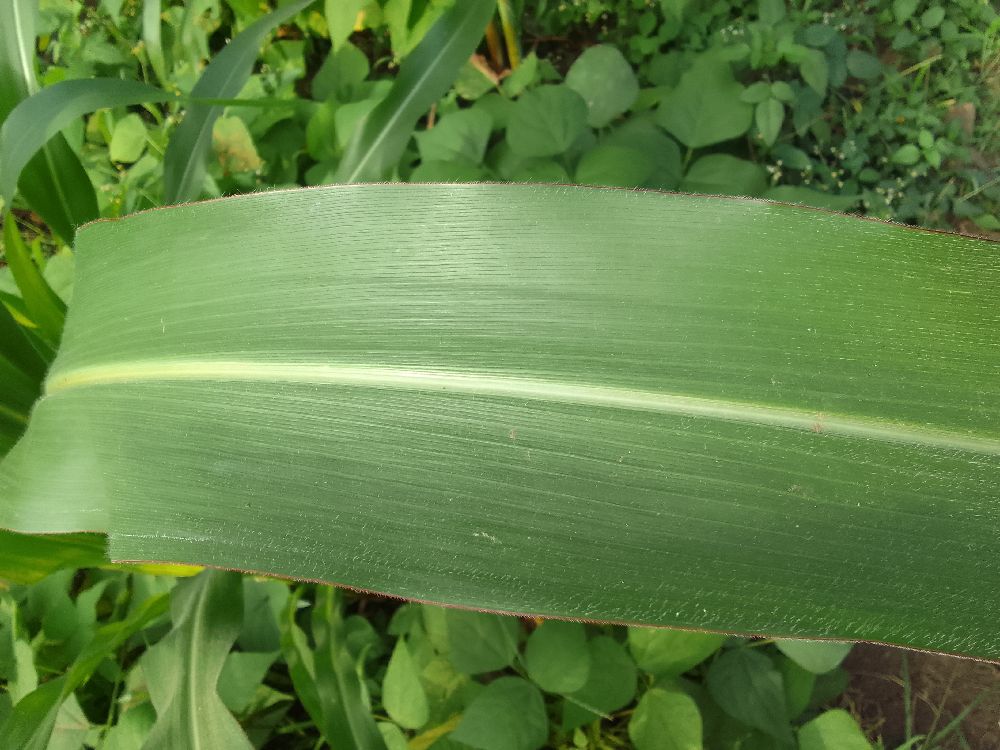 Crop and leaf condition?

maize, healthy
